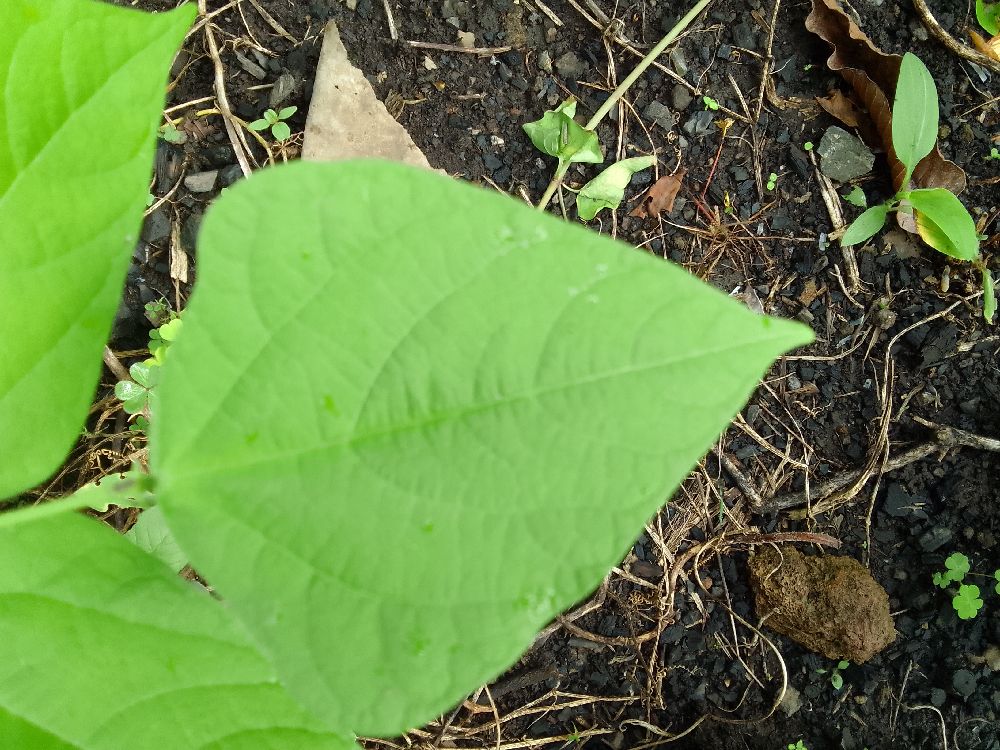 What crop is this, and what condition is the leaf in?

common bean, healthy
